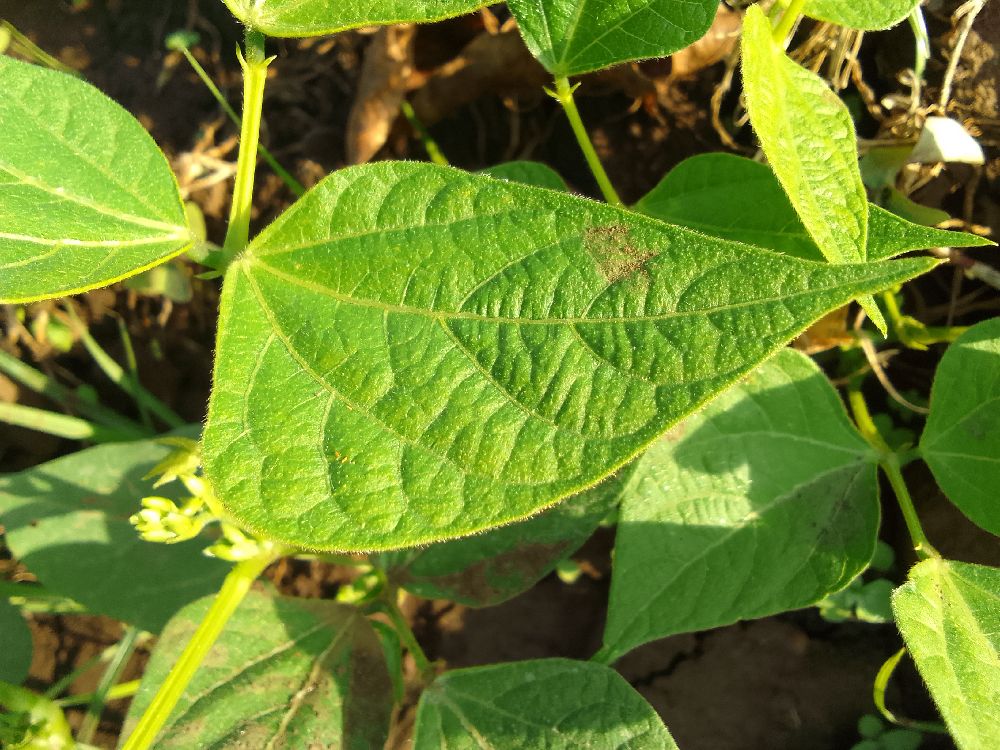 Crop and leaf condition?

common bean, healthy
